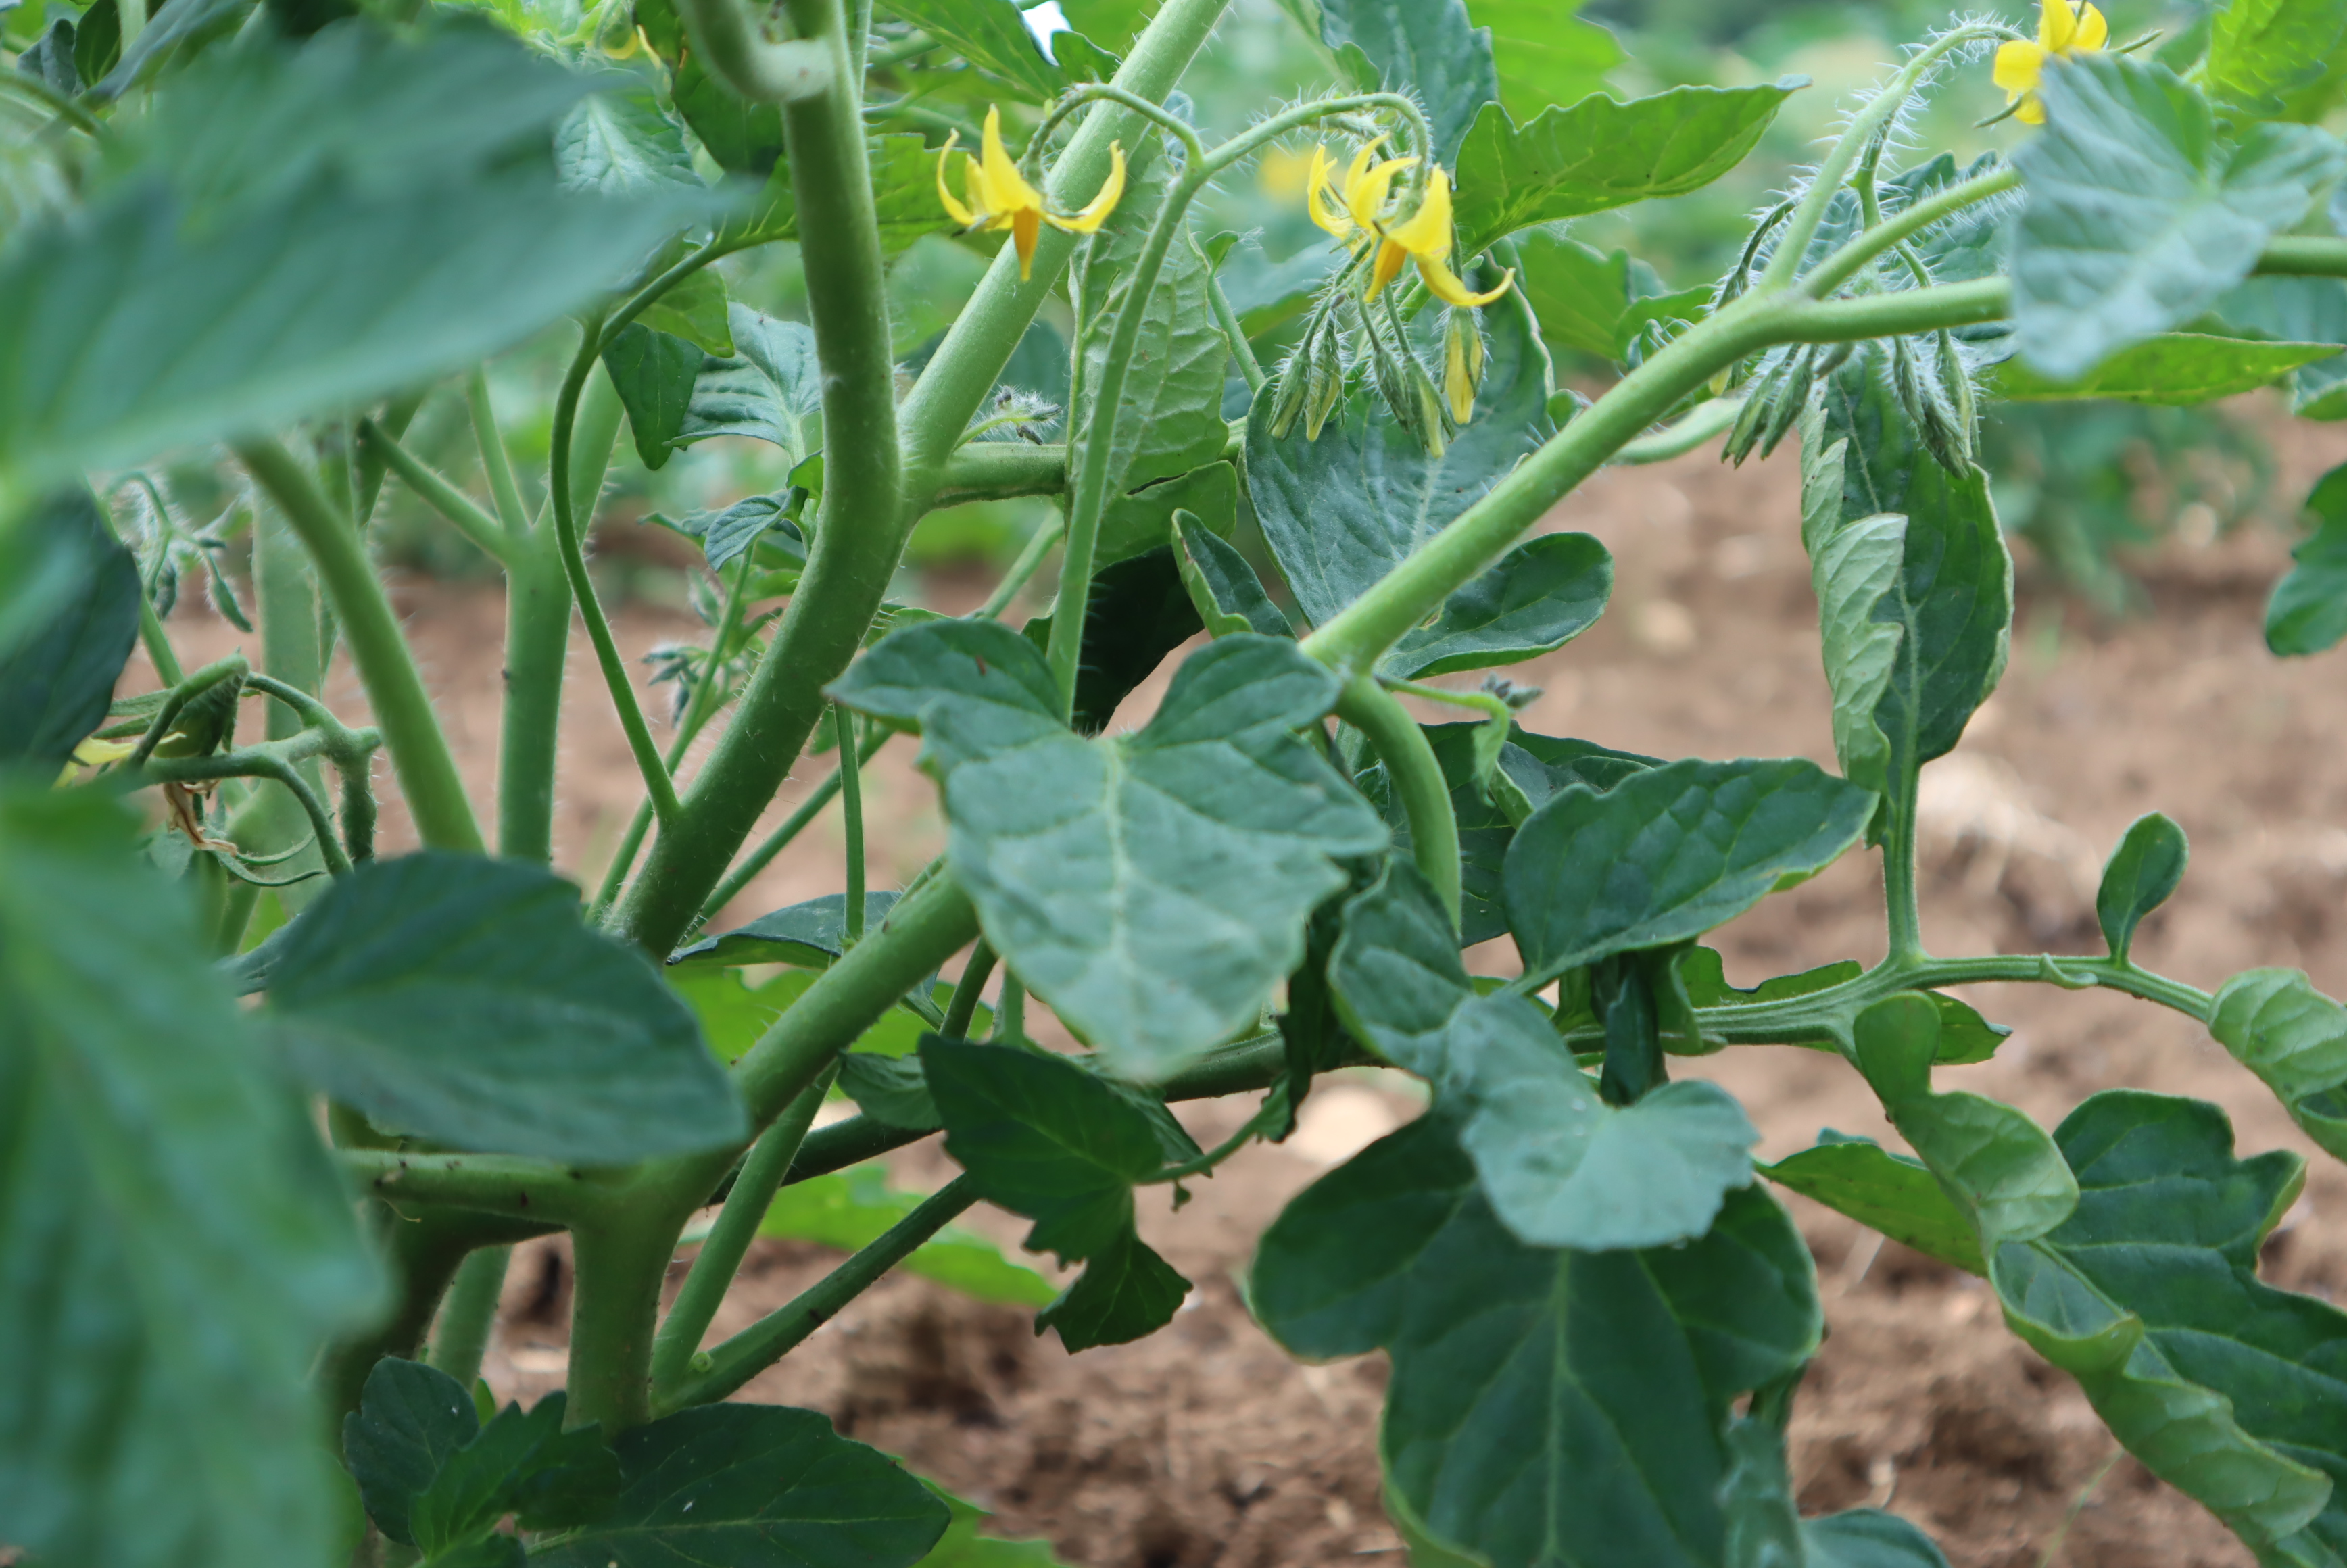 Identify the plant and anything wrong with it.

tomato, healthy
